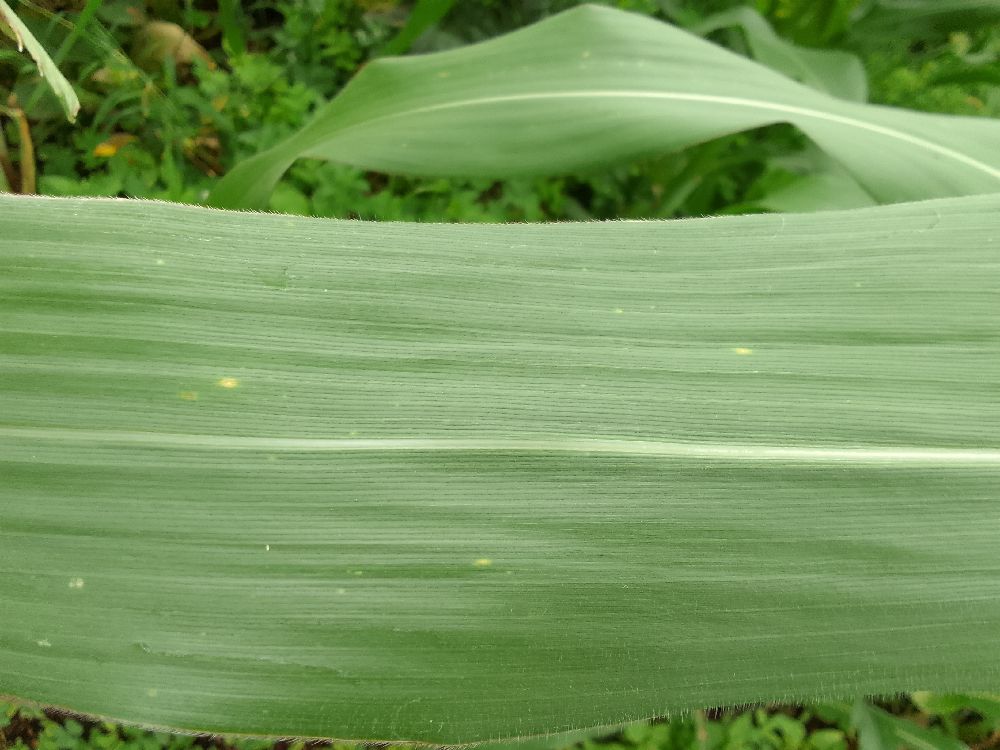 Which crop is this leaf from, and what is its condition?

maize, healthy
